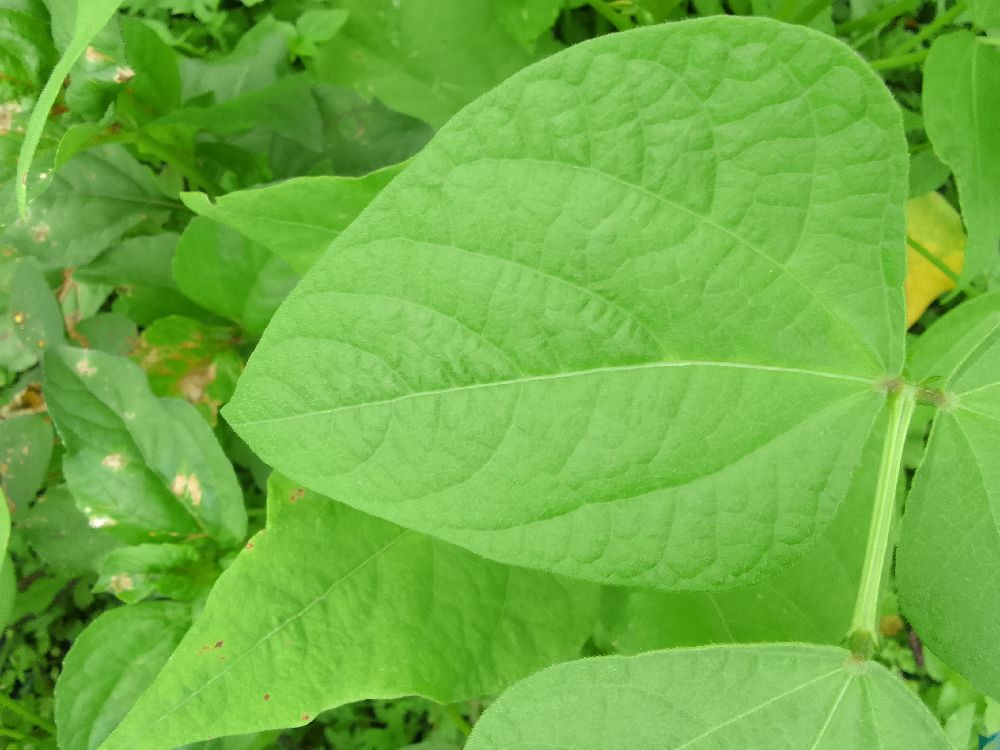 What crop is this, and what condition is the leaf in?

common bean, healthy
